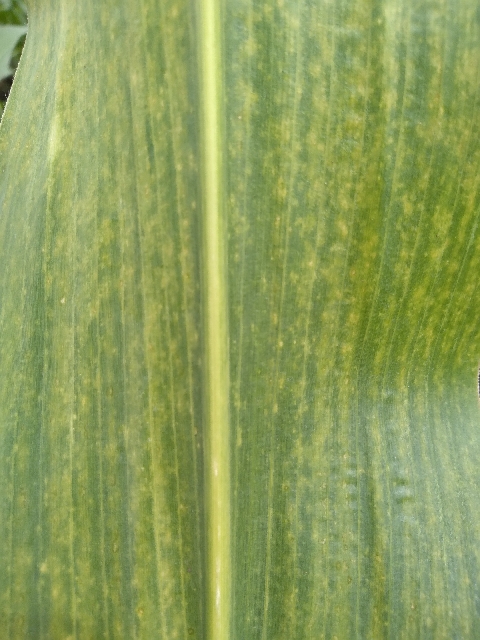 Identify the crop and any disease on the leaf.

maize, maize lethal necrosis
